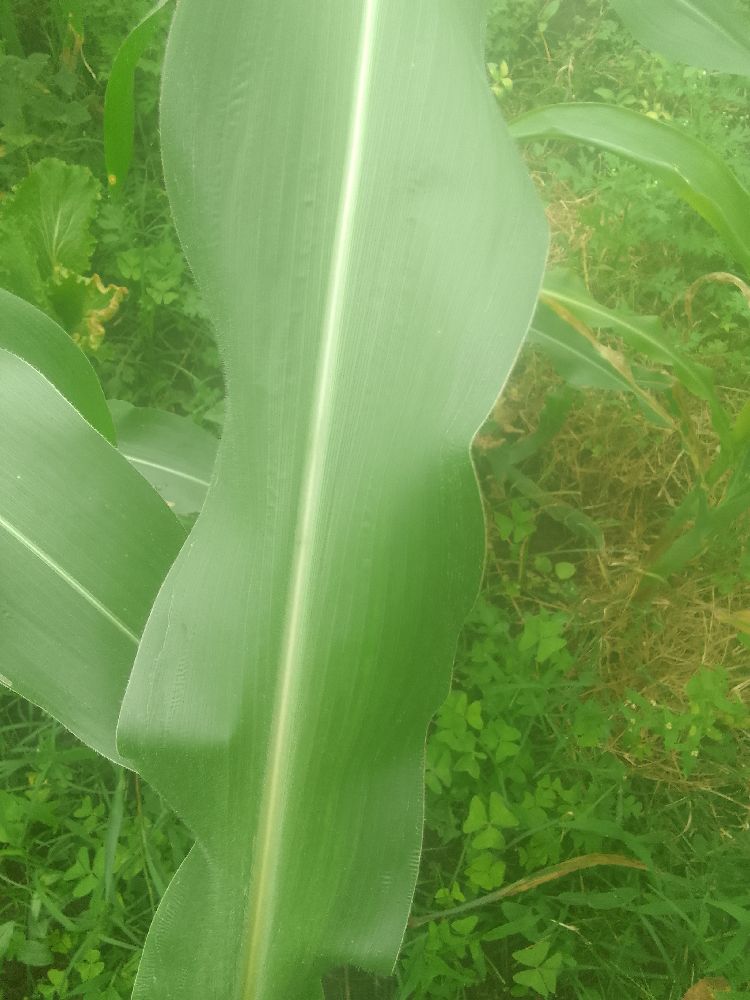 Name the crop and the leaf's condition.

maize, healthy
